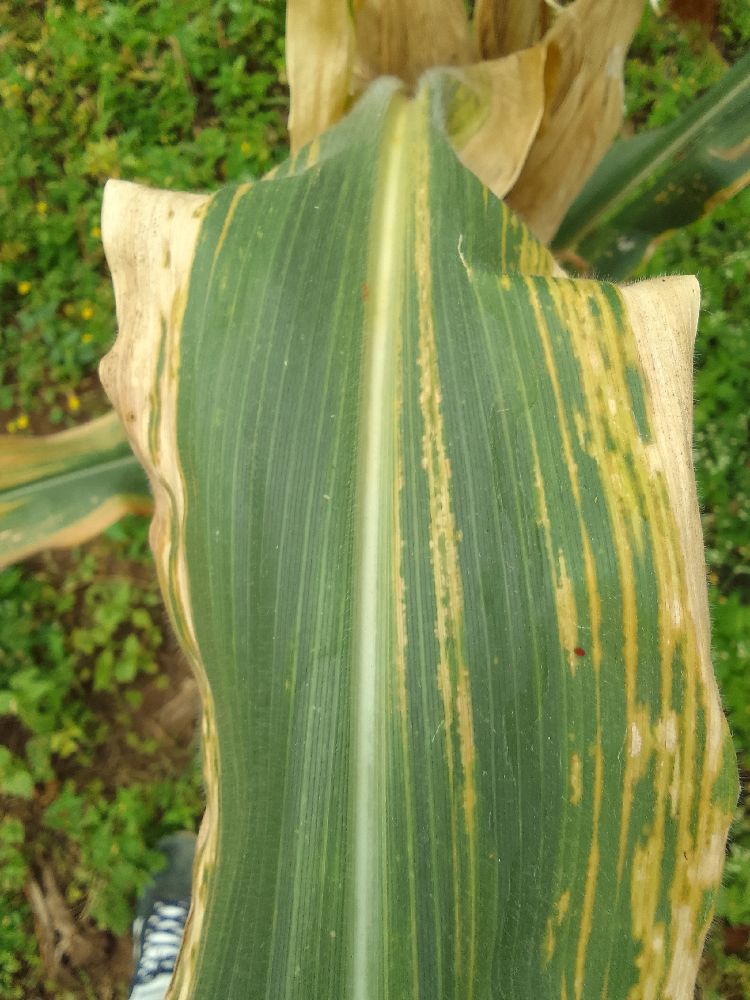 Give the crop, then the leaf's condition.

maize, maize lethal necrosis
